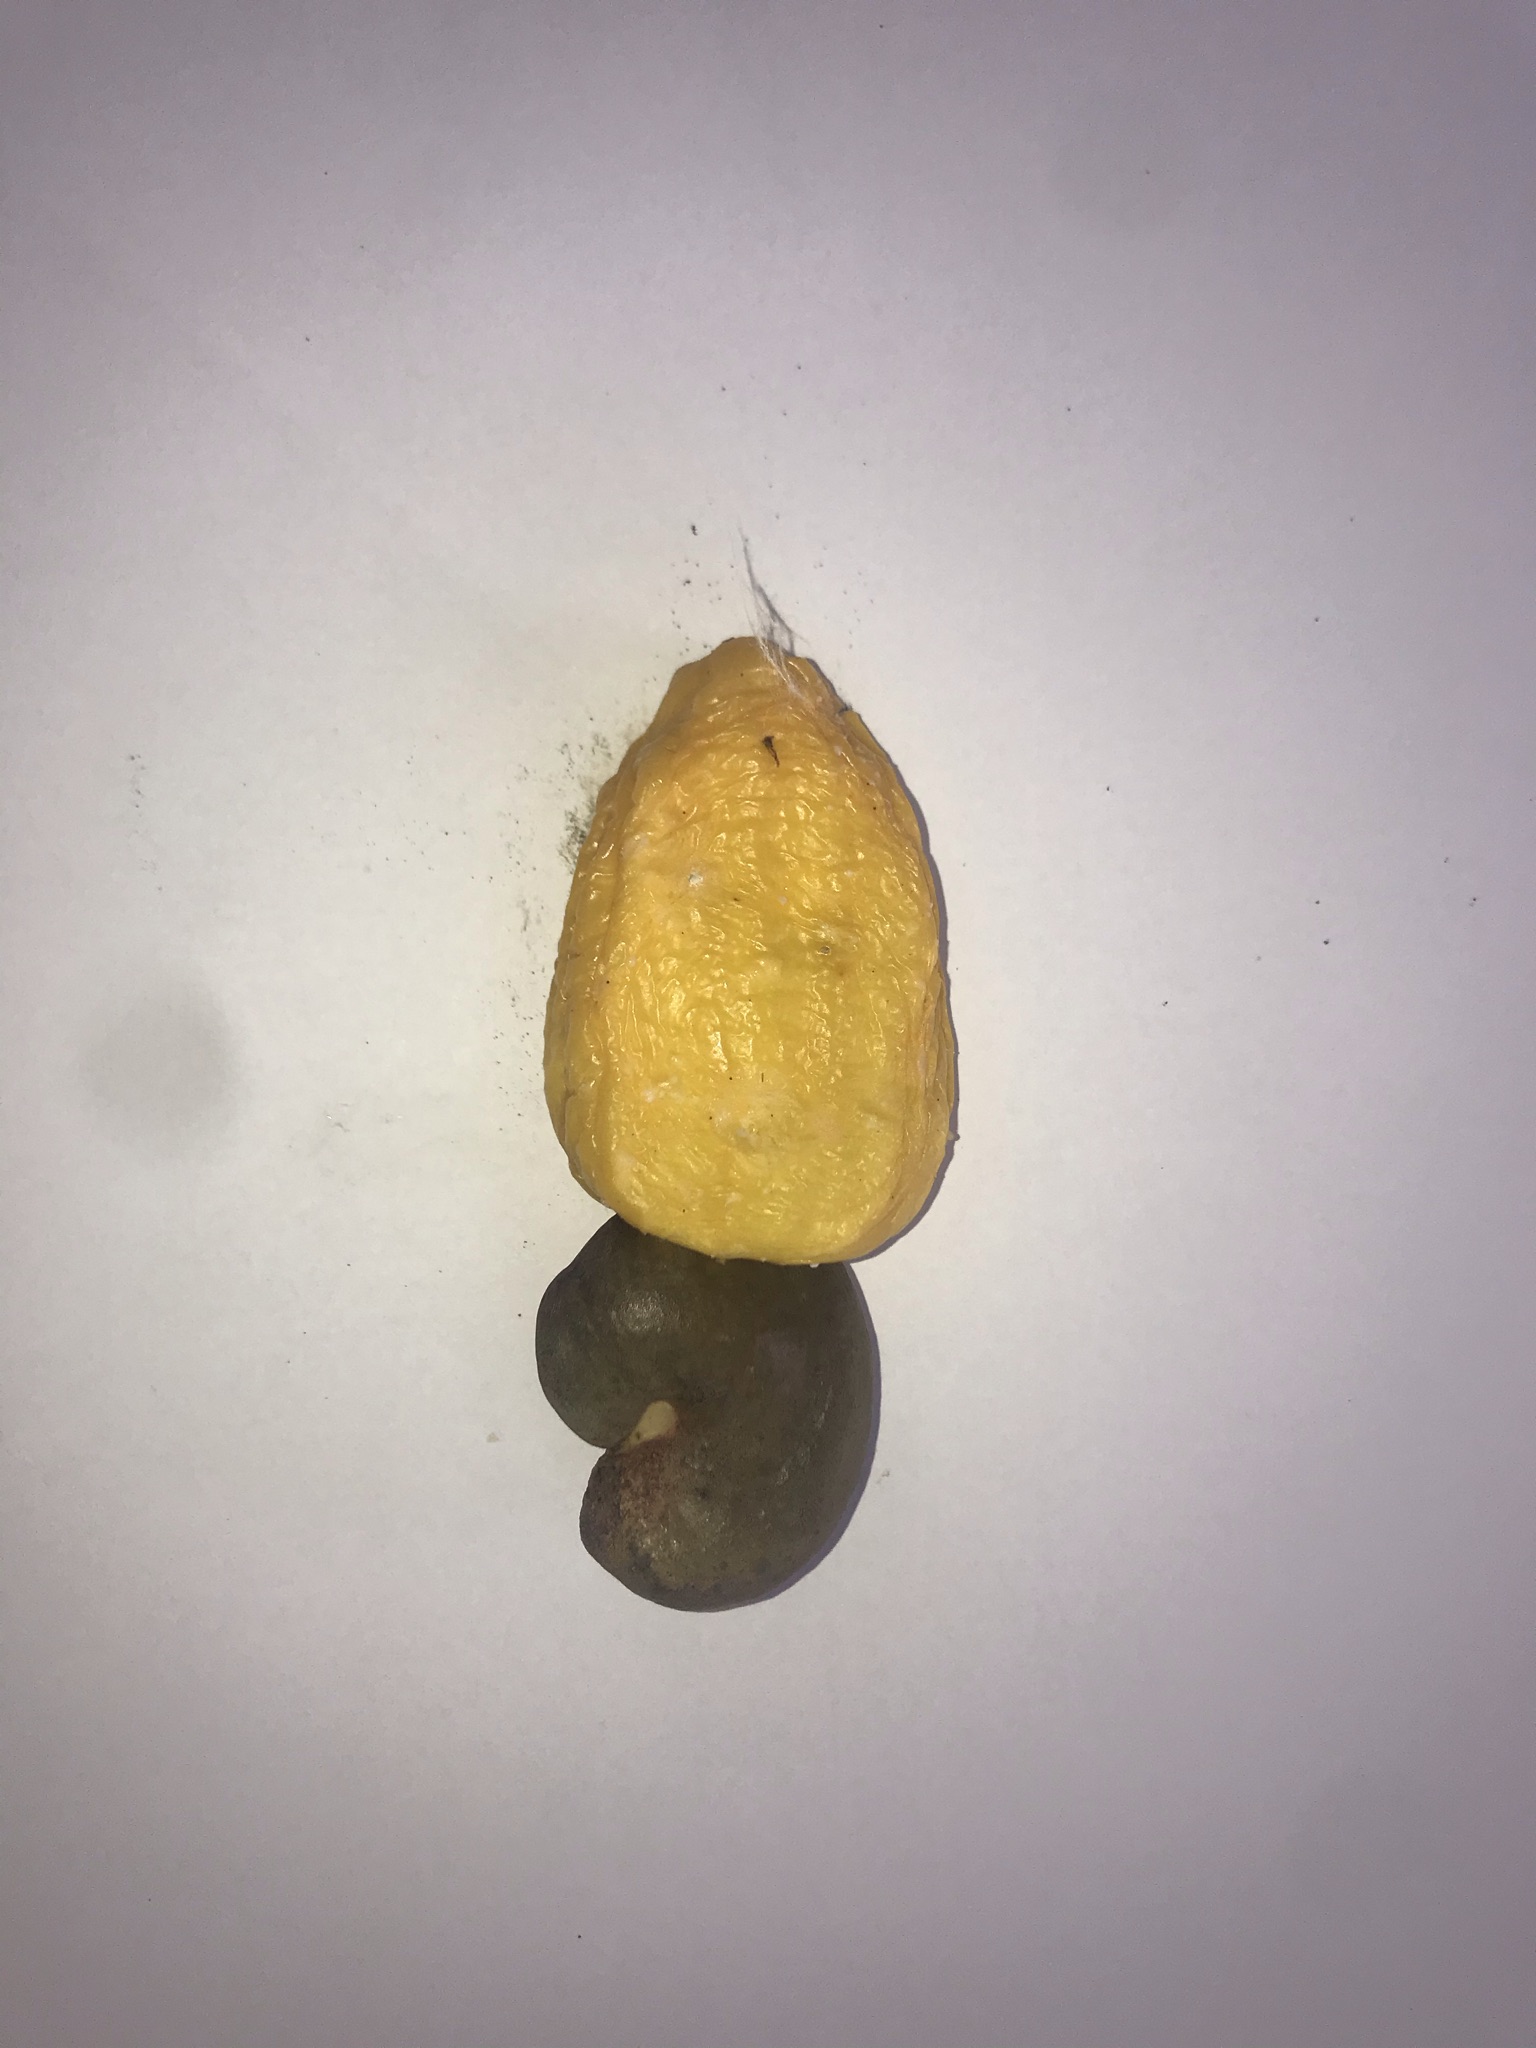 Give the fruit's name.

caju amarelo
